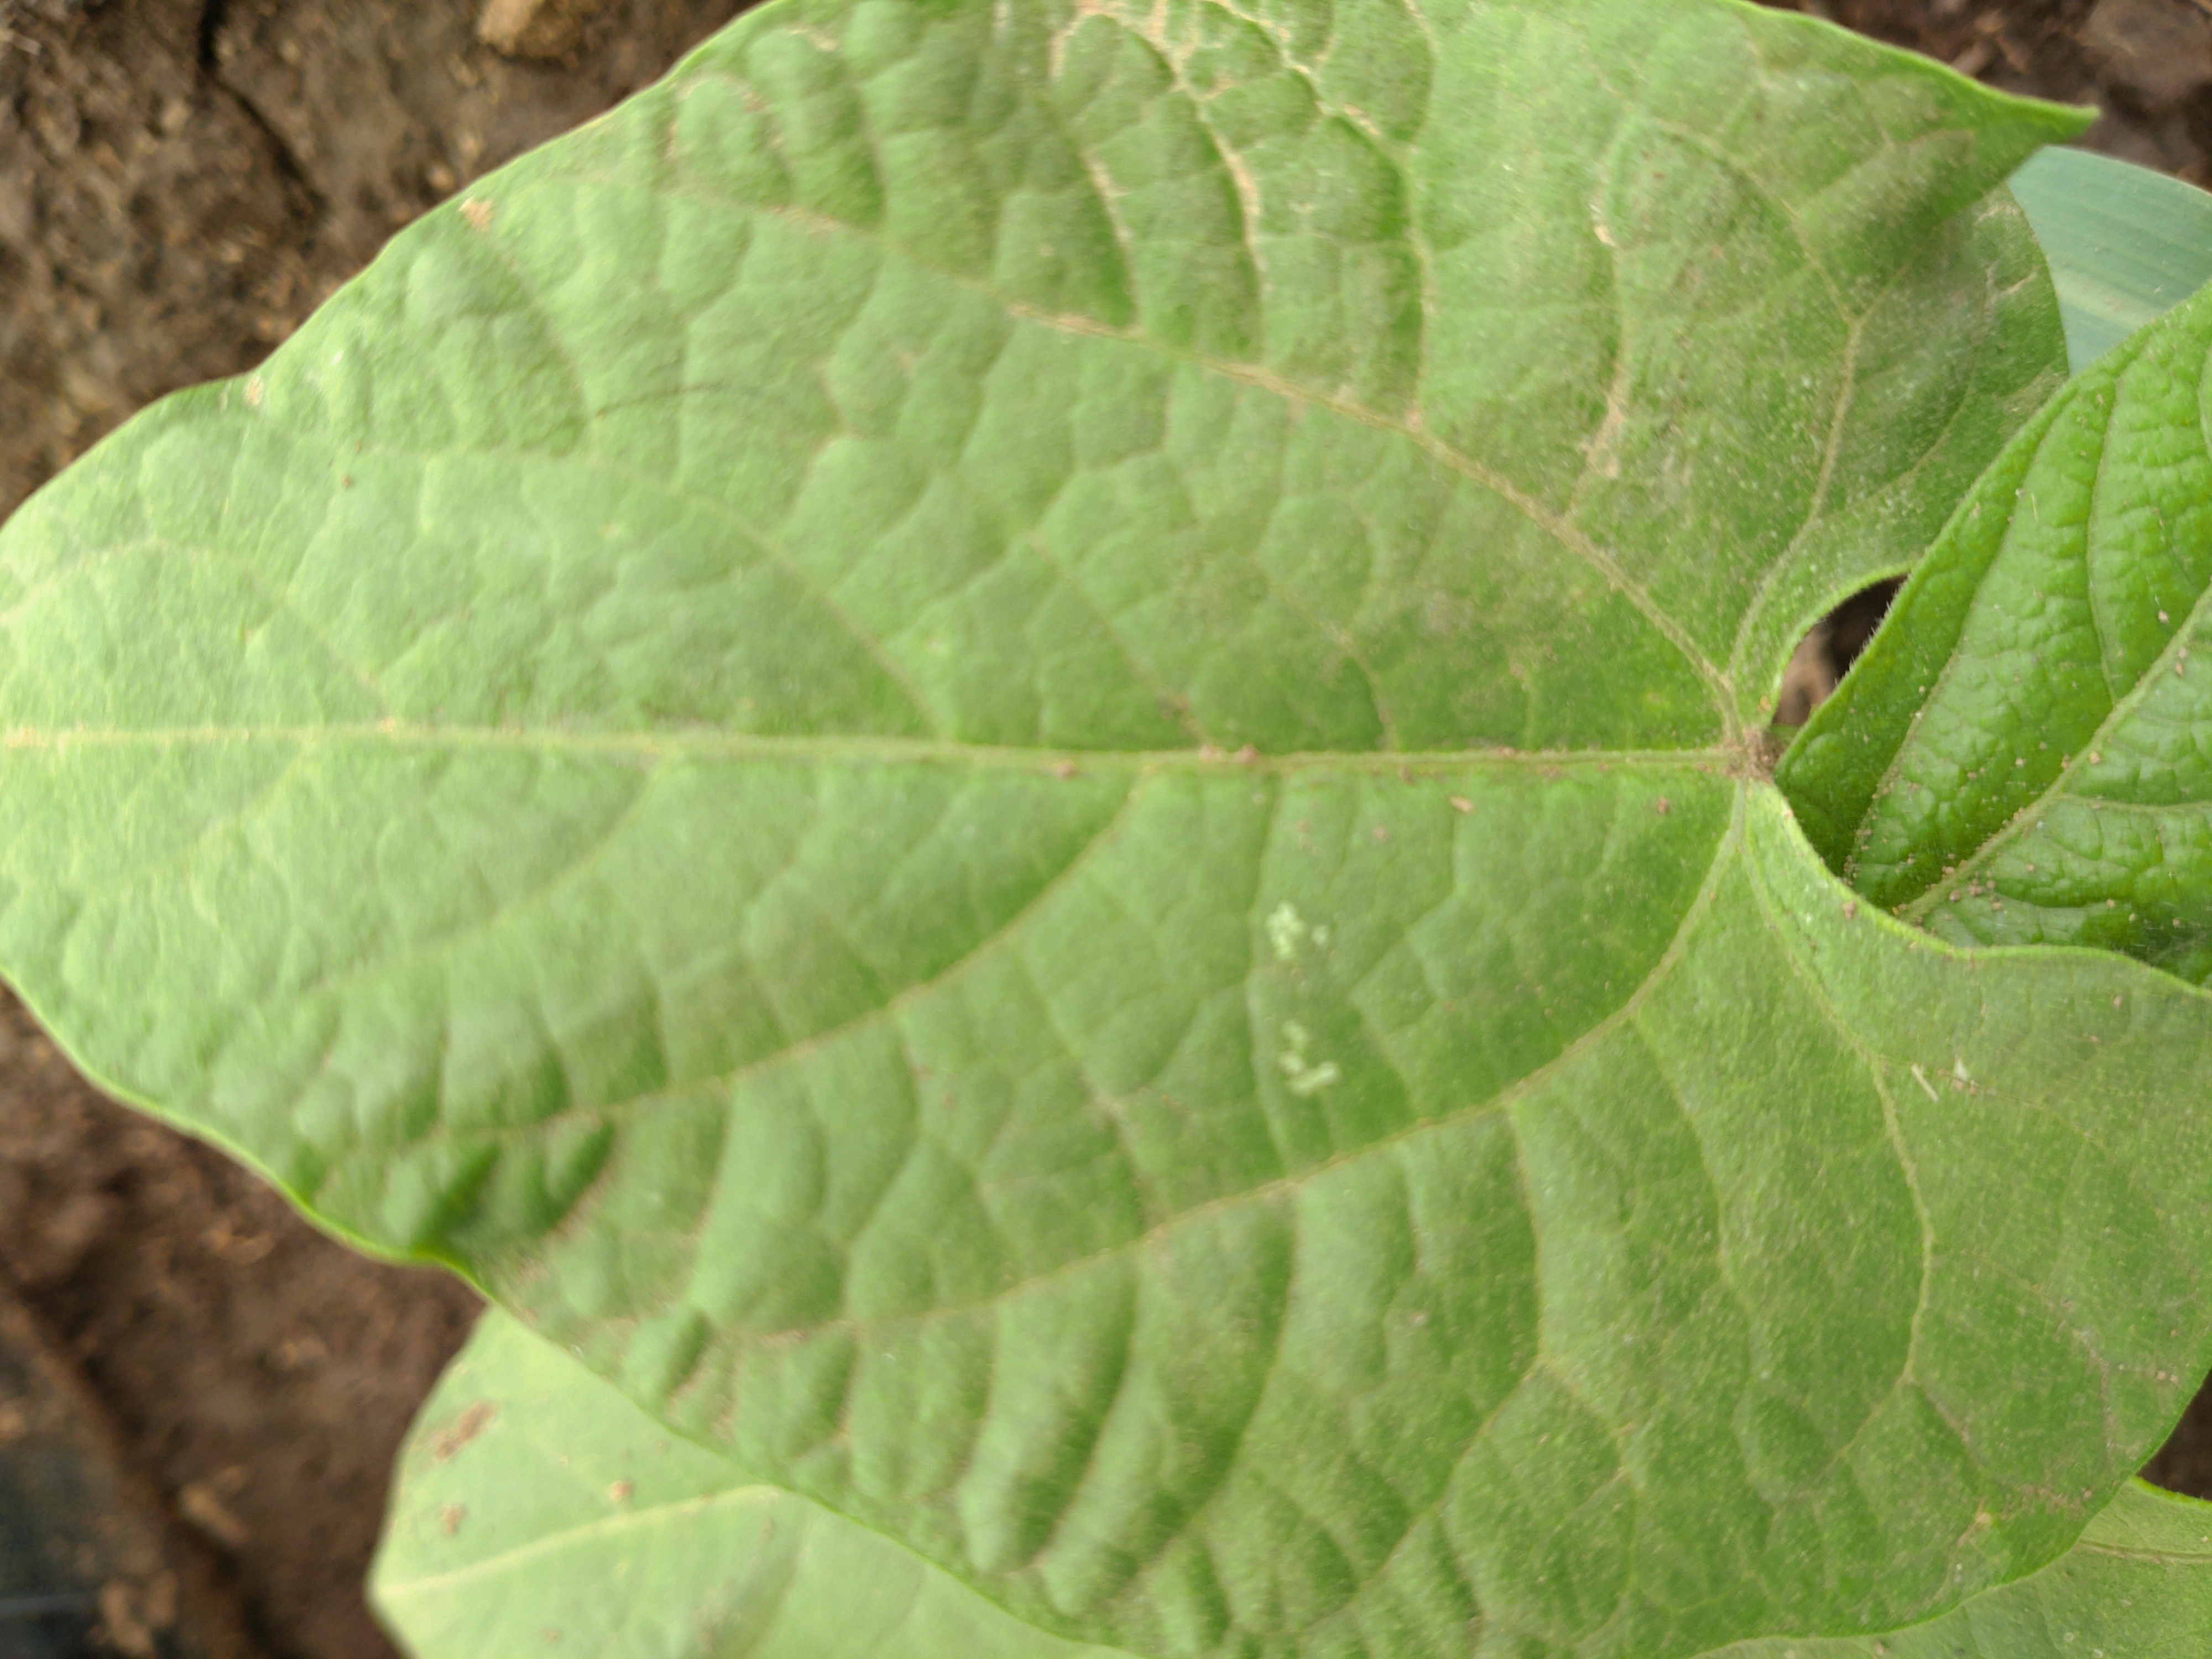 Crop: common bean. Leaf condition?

healthy
